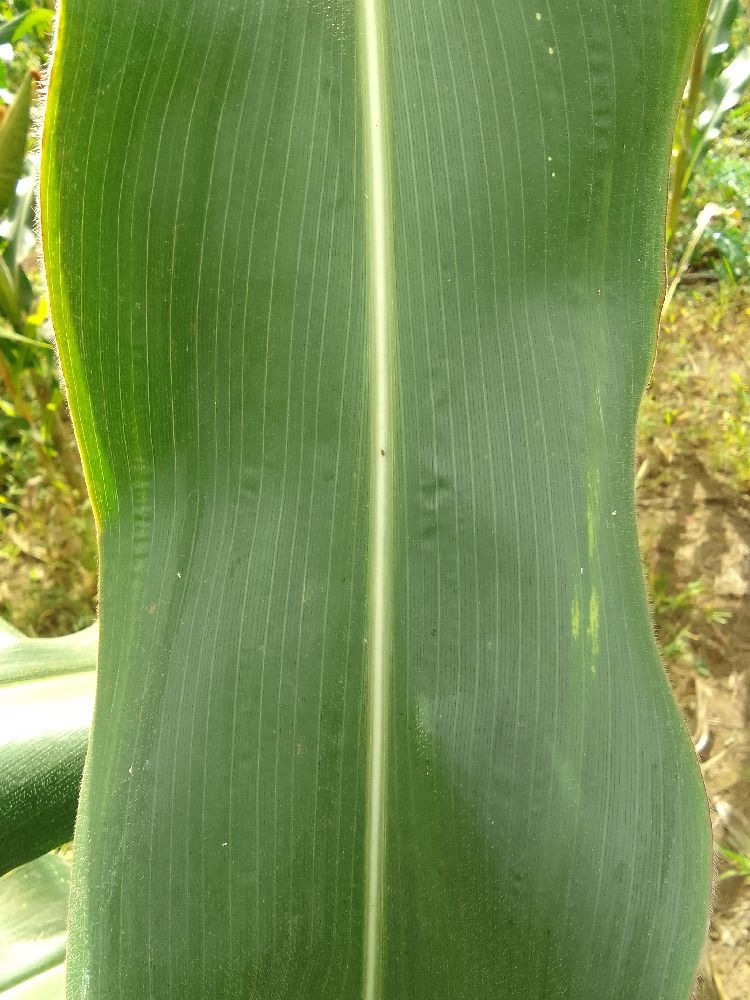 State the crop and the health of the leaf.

maize, healthy
